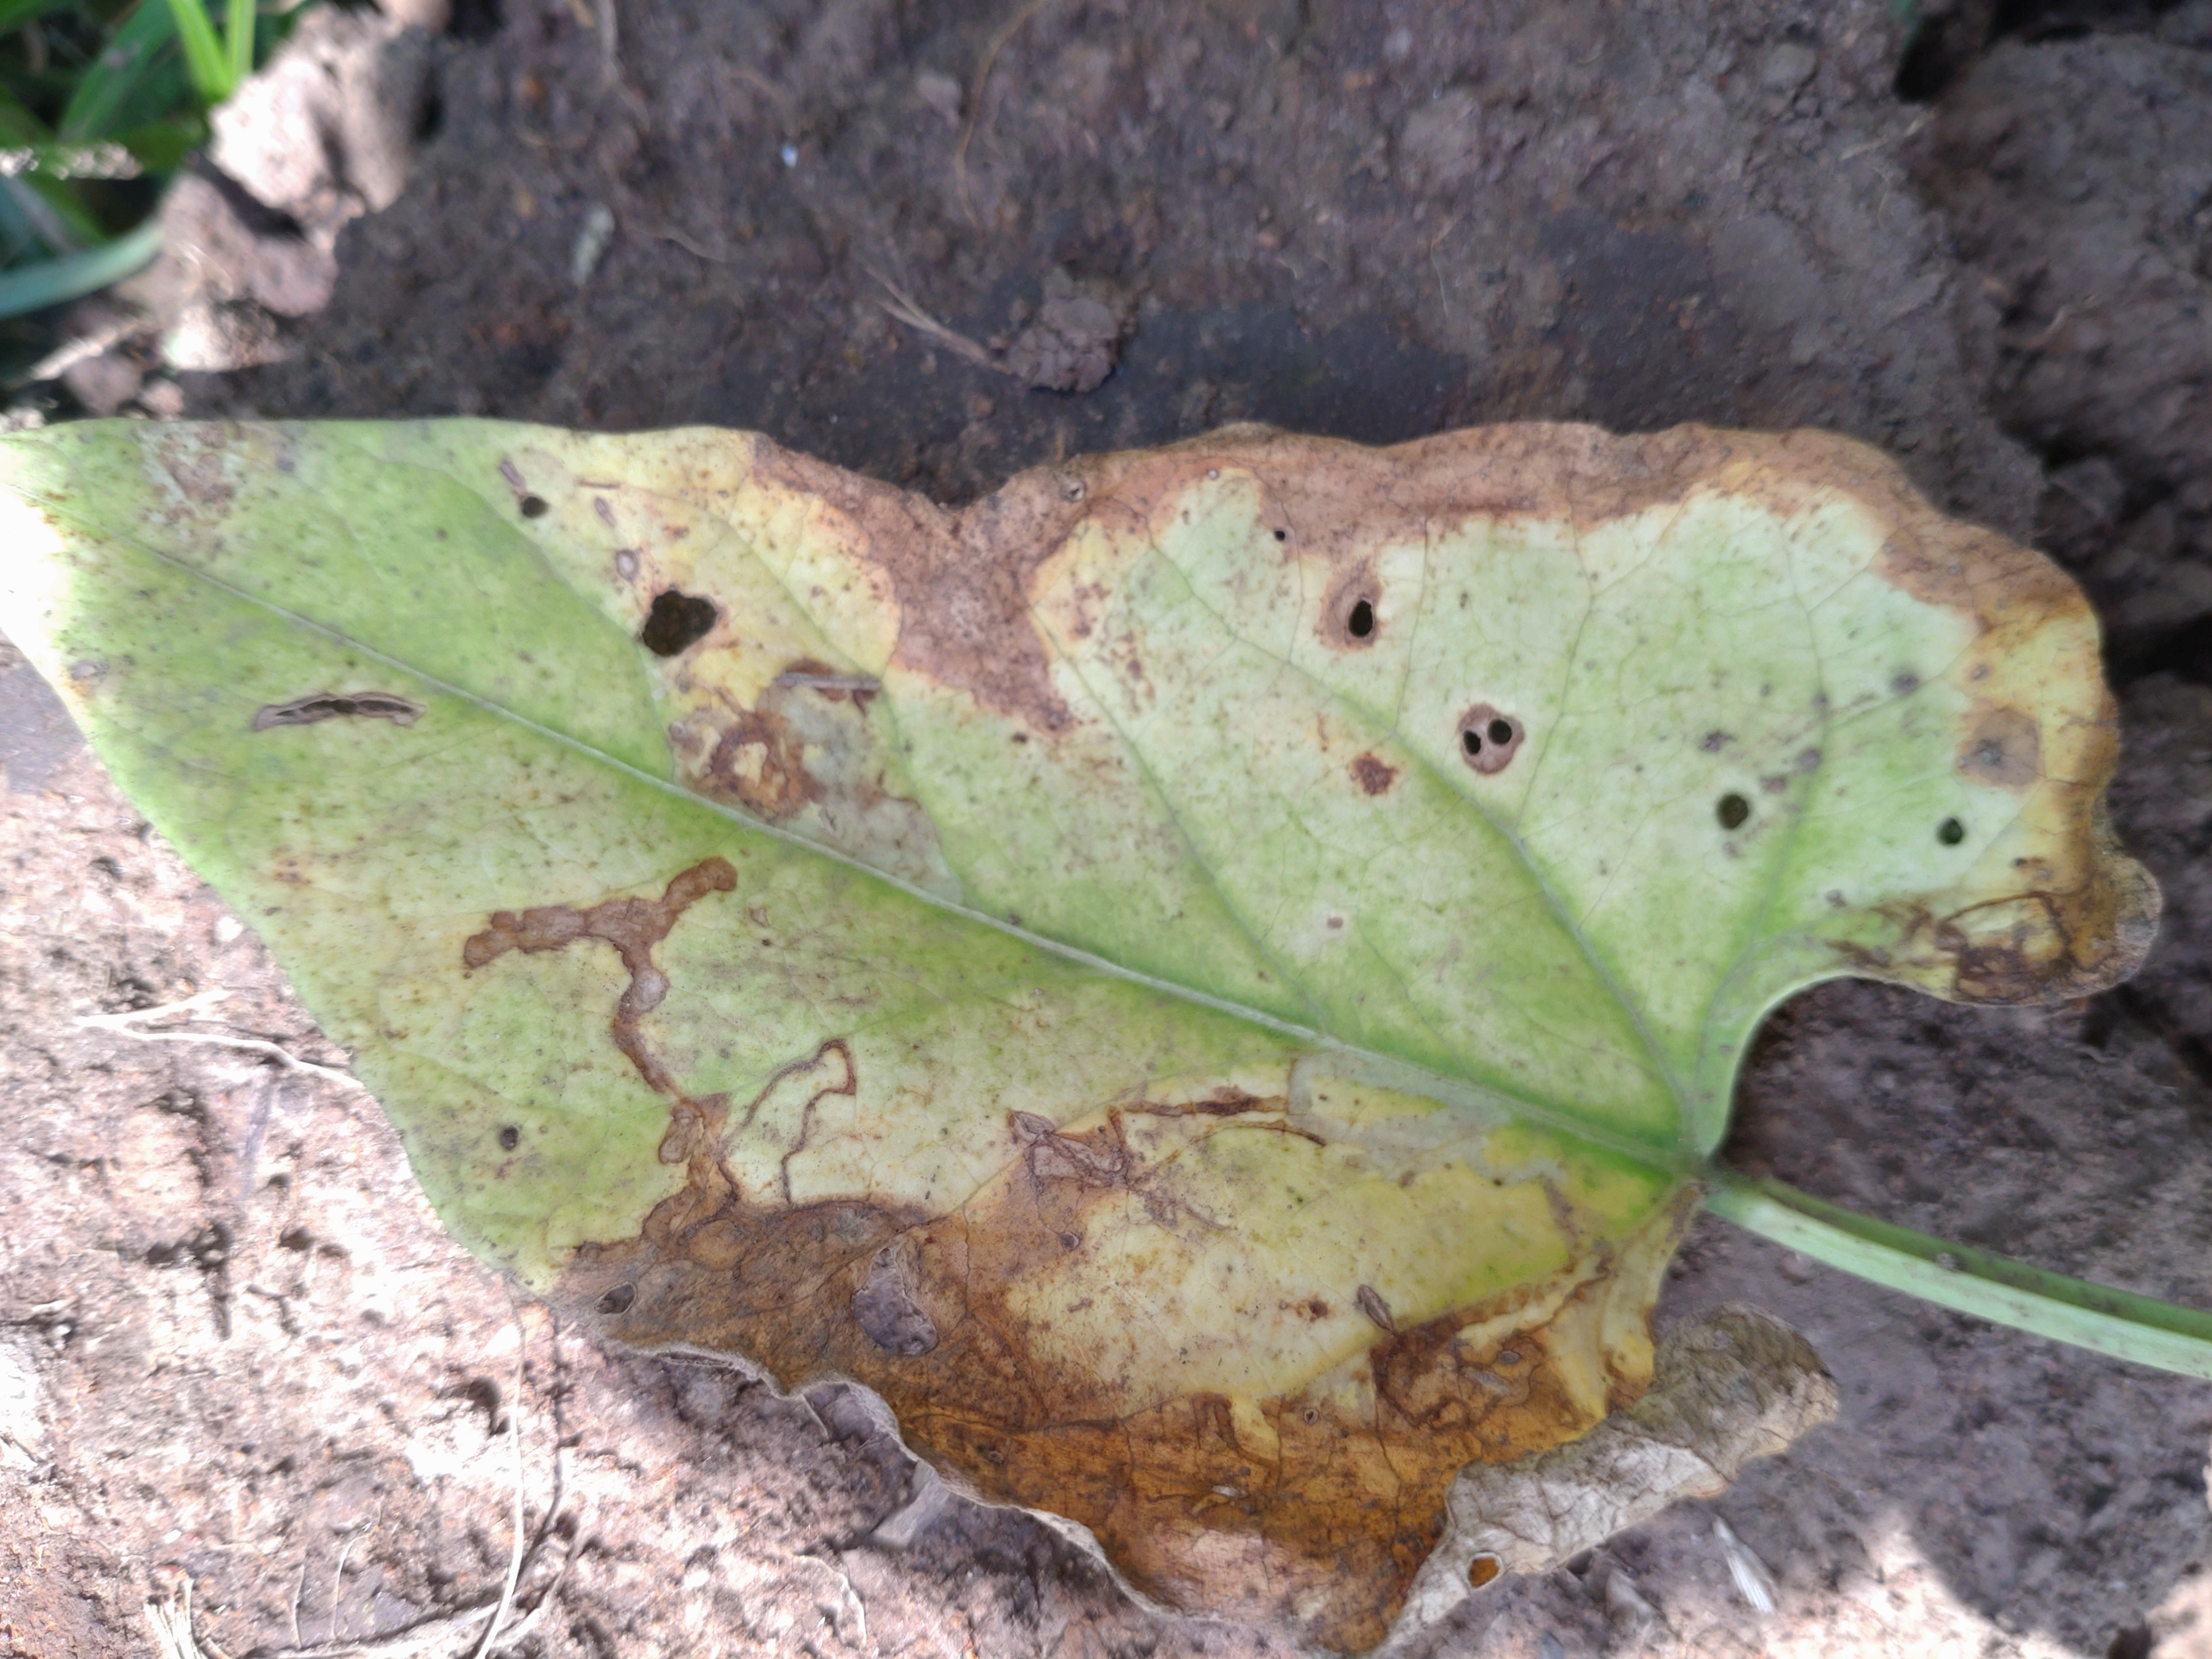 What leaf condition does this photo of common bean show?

anthracnose
